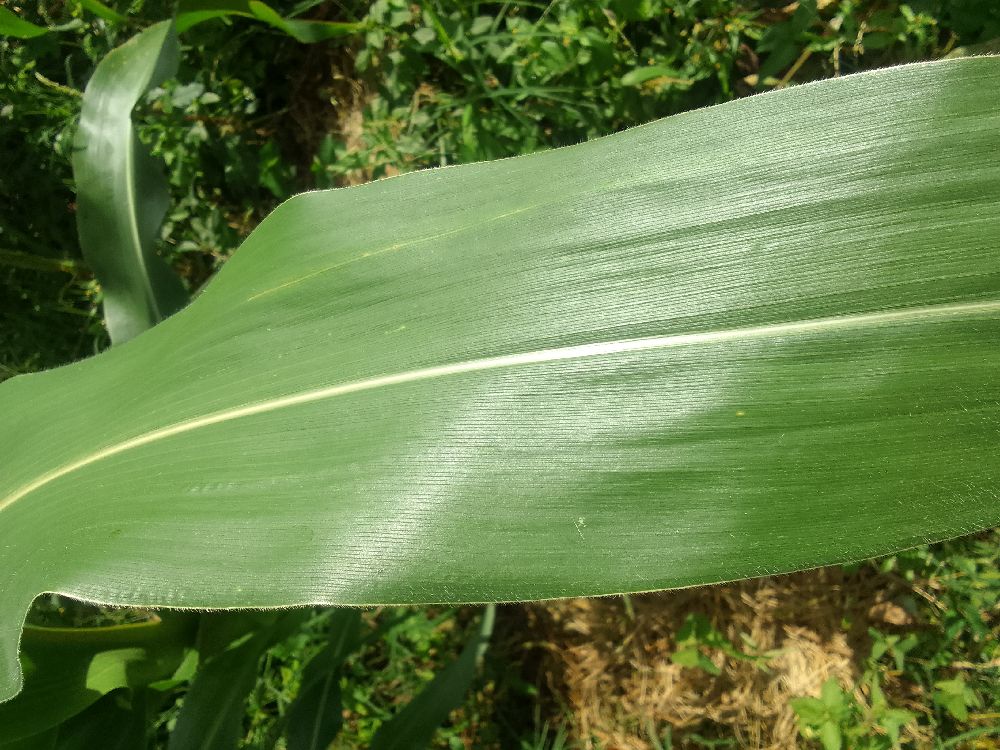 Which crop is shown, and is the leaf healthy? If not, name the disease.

maize, healthy
